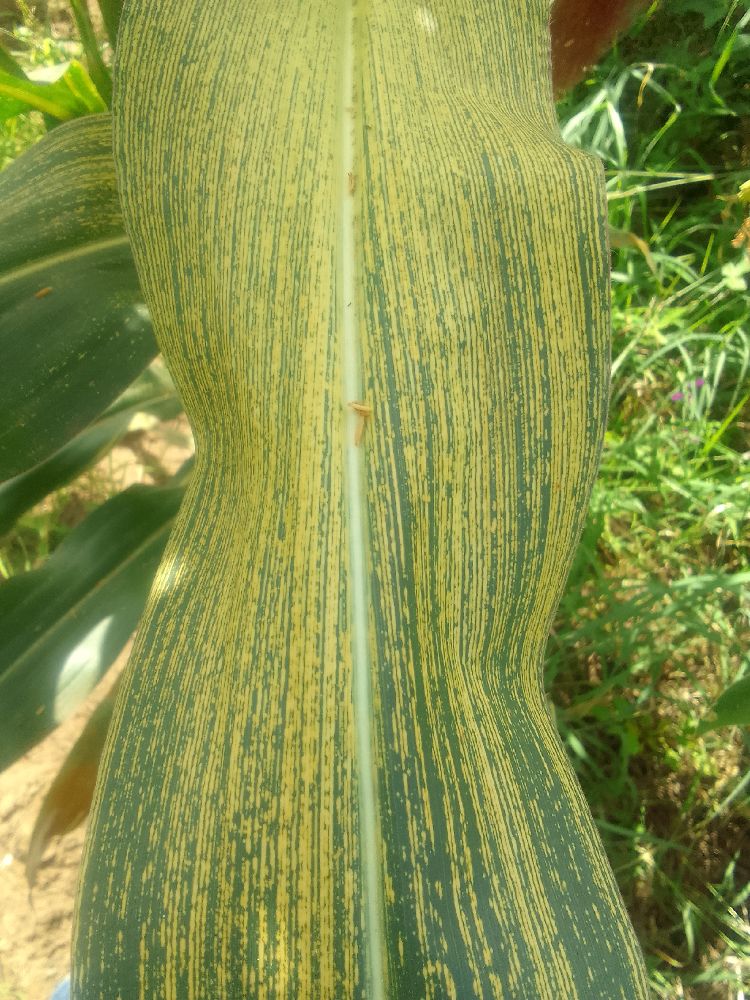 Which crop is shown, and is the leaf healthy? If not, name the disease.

maize, maize streak virus
